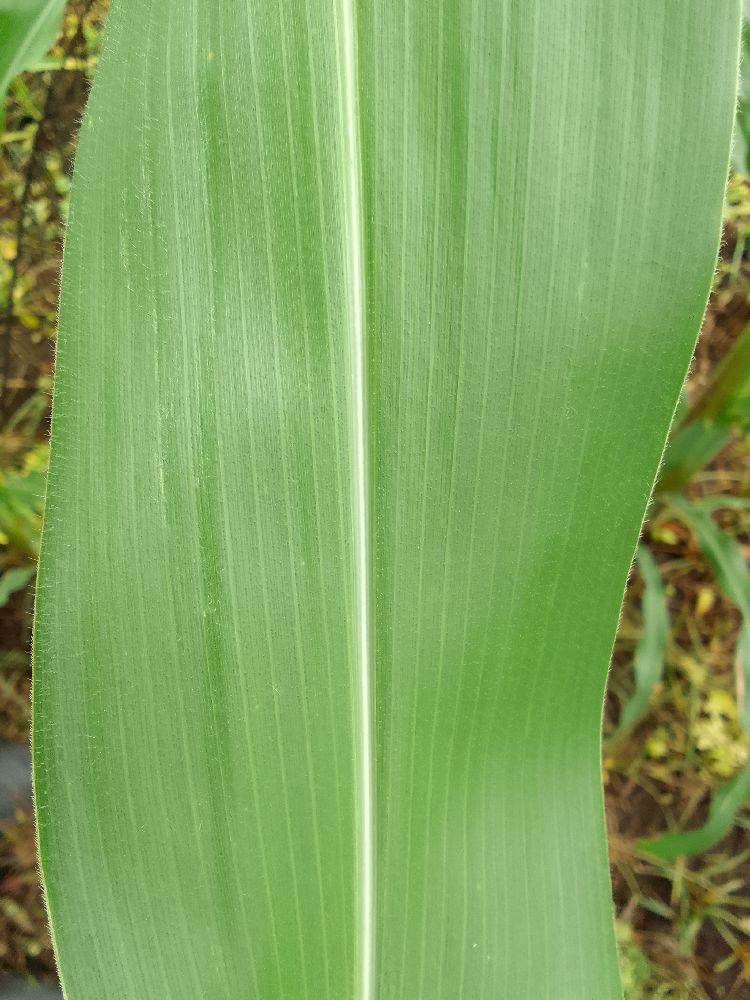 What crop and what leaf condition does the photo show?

maize, healthy
